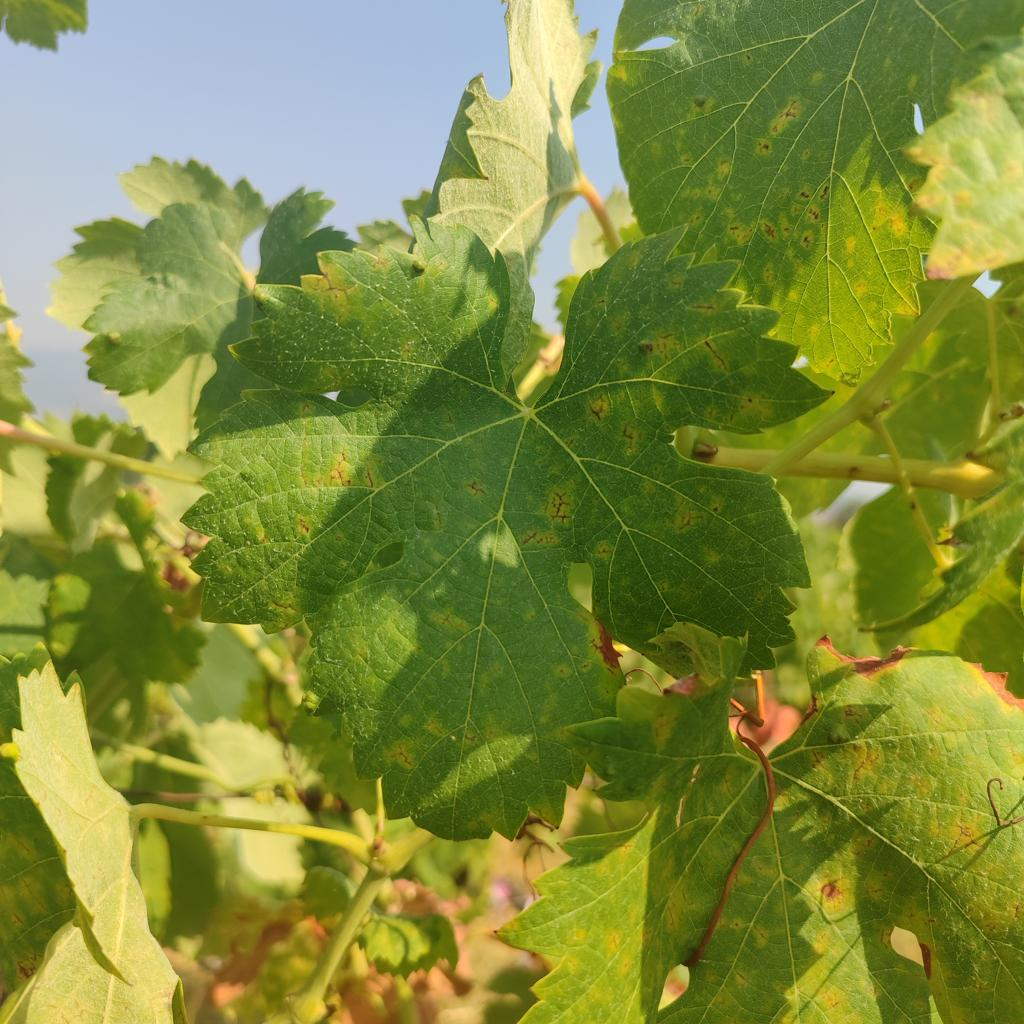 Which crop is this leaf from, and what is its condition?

grapevine, esca complex
